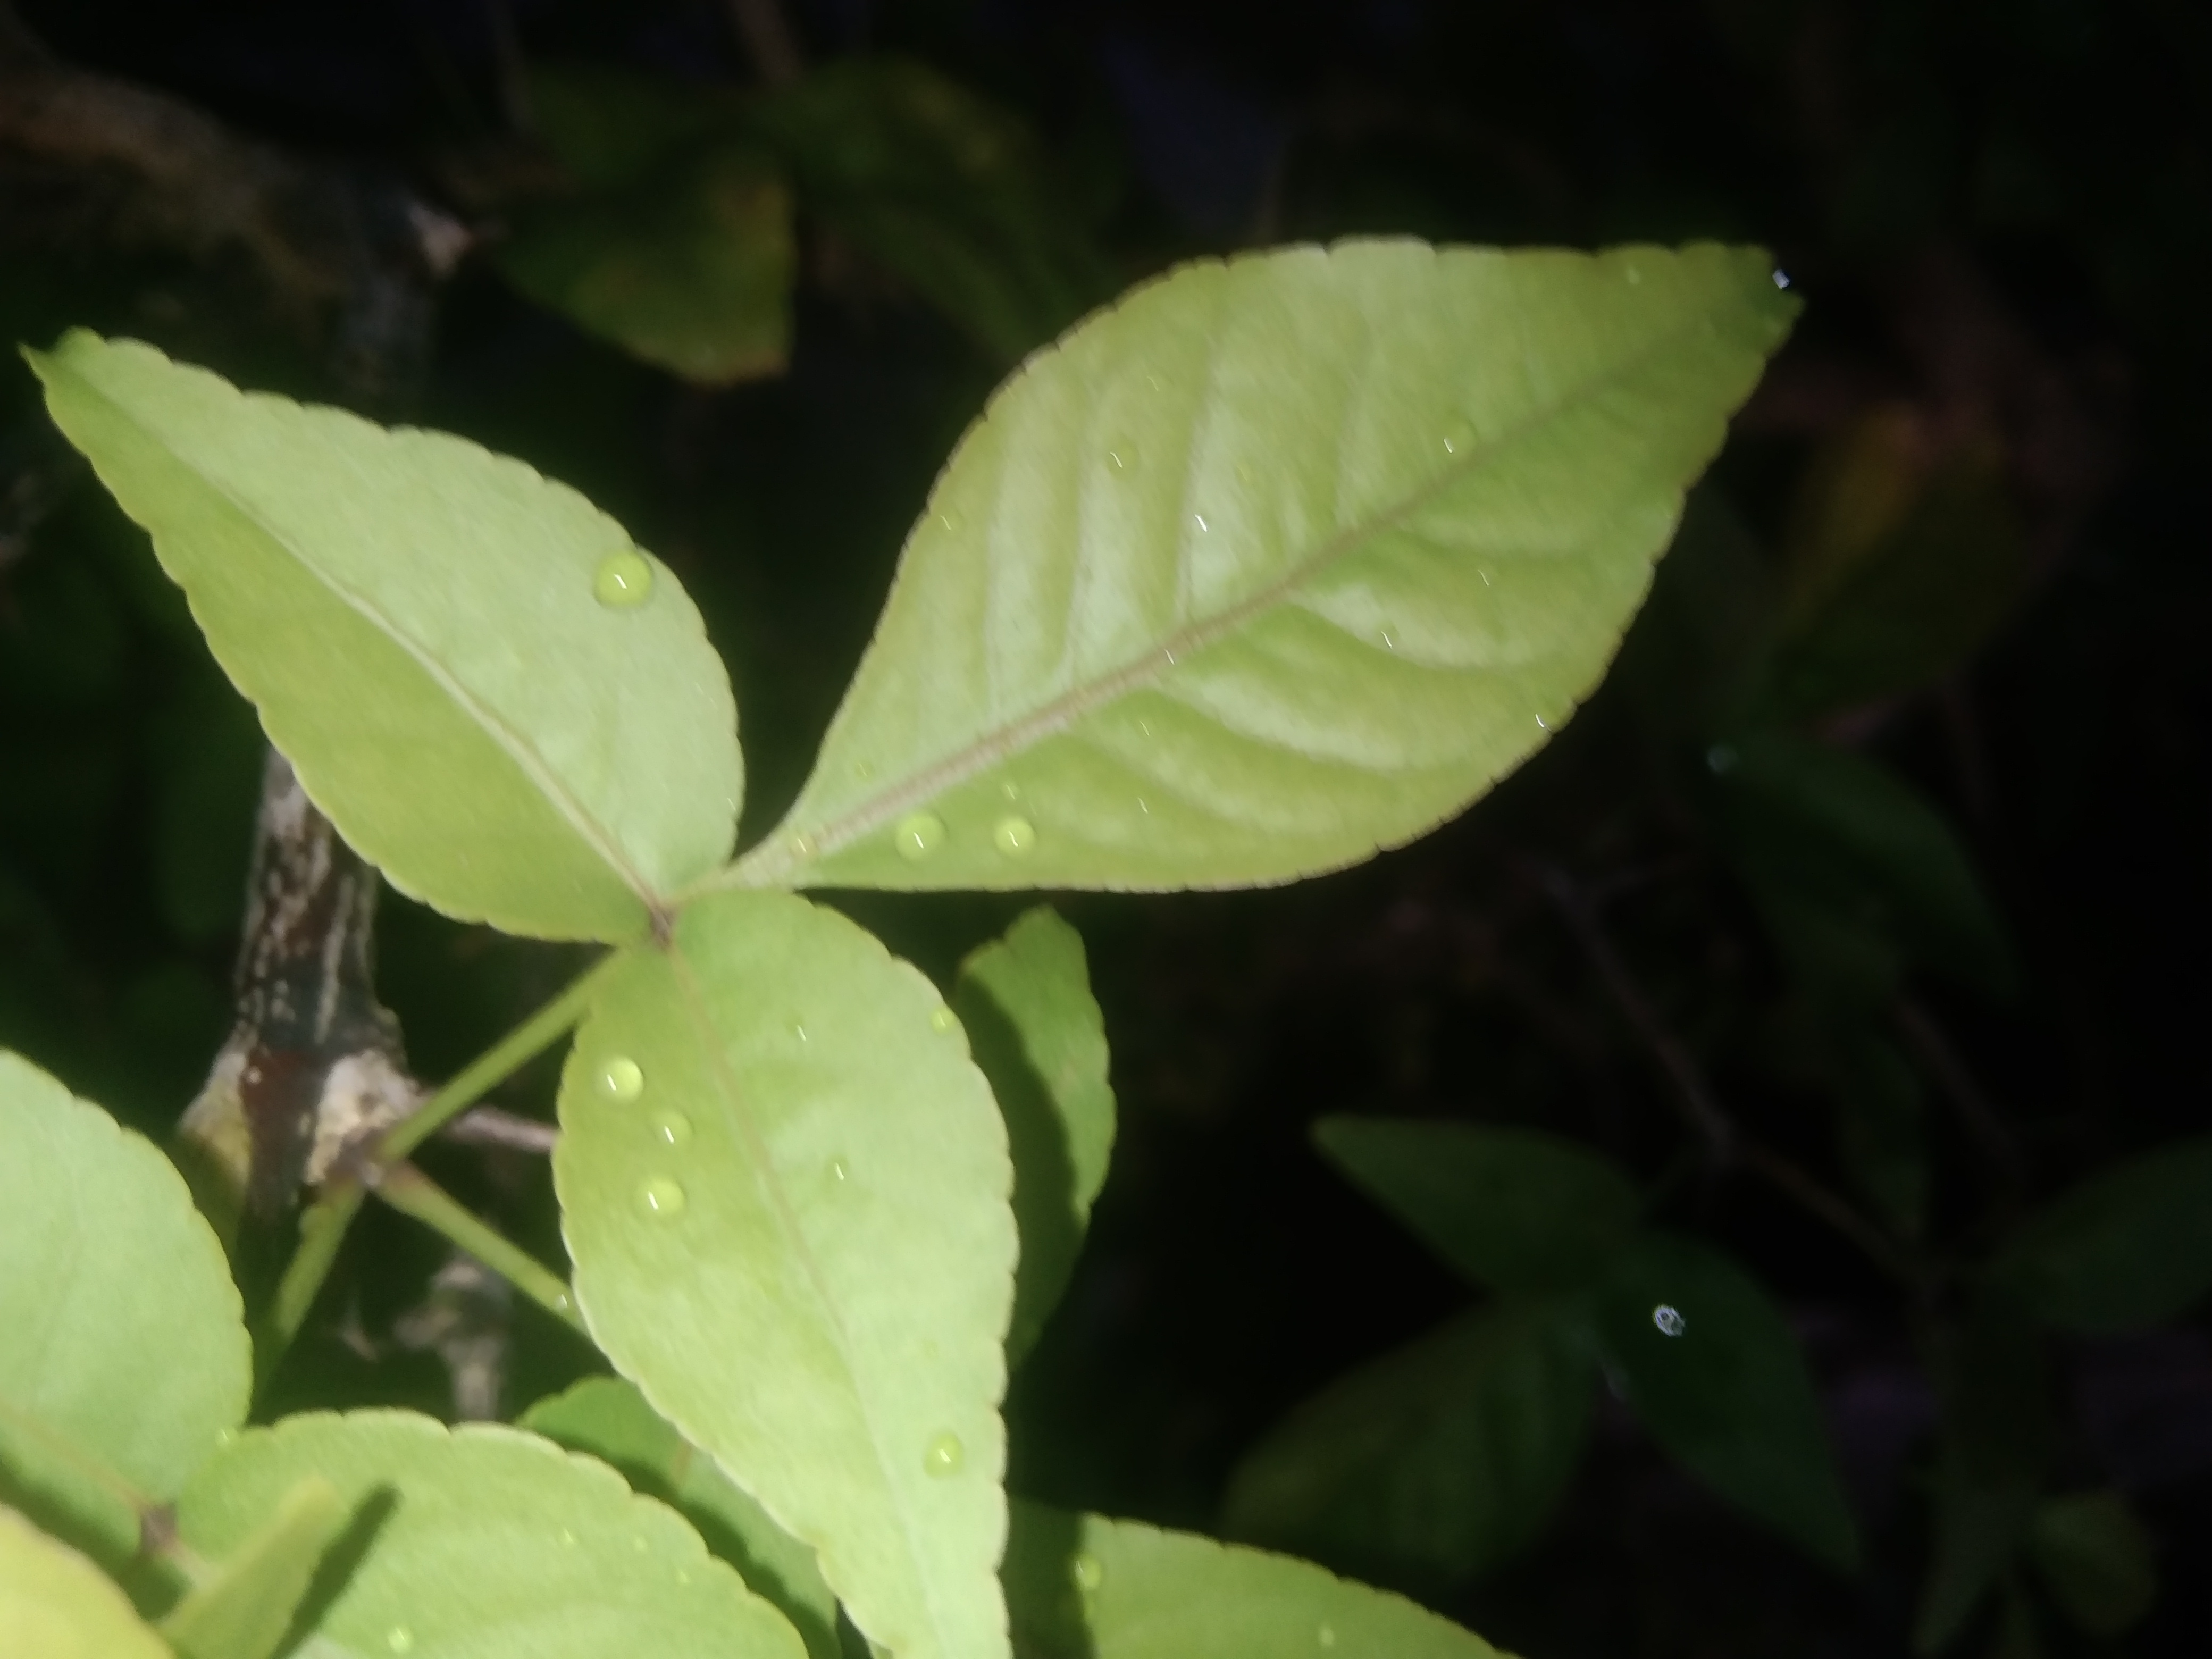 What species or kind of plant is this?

wood apple
